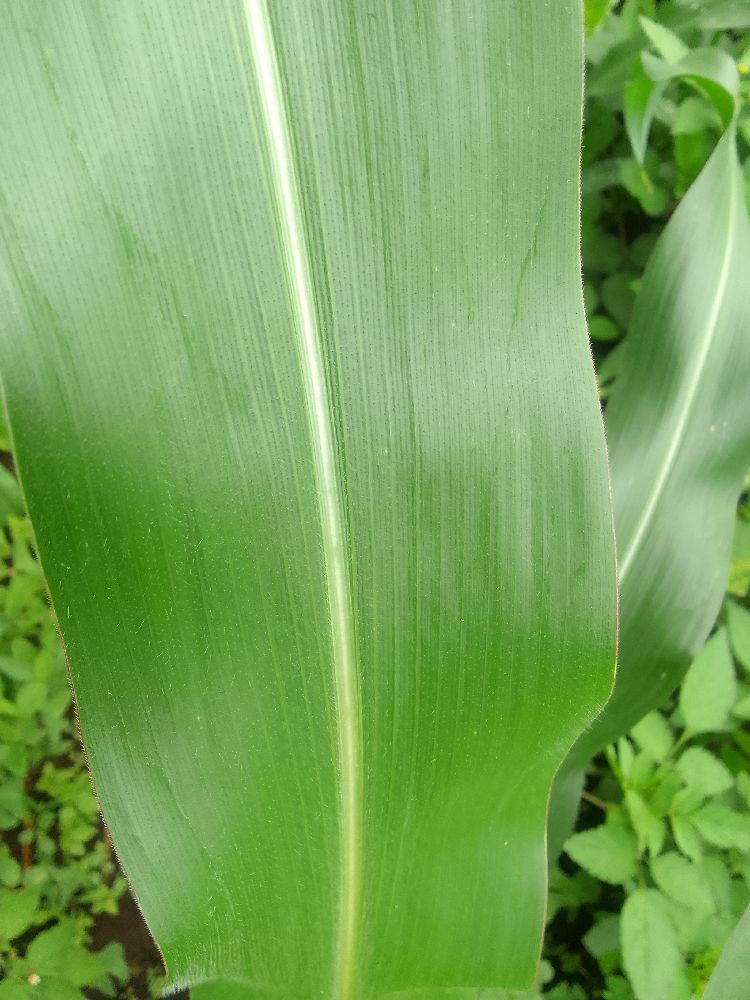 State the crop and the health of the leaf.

maize, healthy
